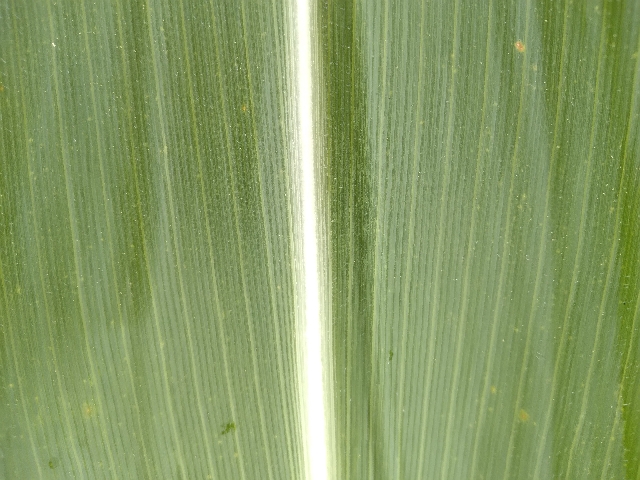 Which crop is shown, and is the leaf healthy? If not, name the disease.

maize, healthy
